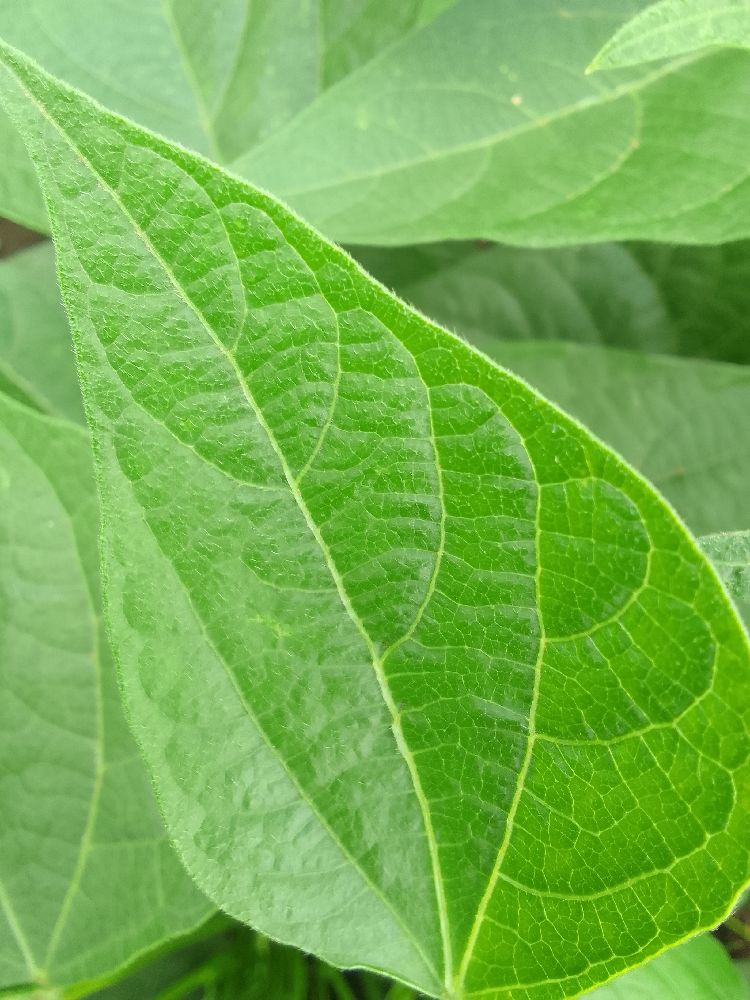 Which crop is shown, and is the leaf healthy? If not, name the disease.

common bean, healthy
